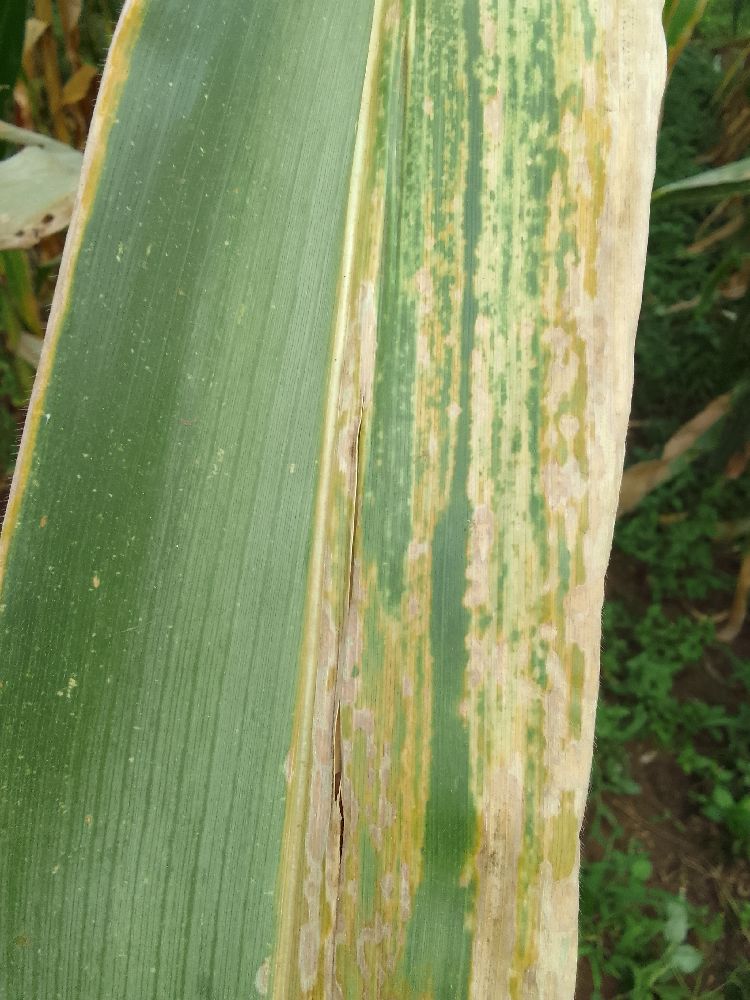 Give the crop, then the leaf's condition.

maize, maize lethal necrosis
